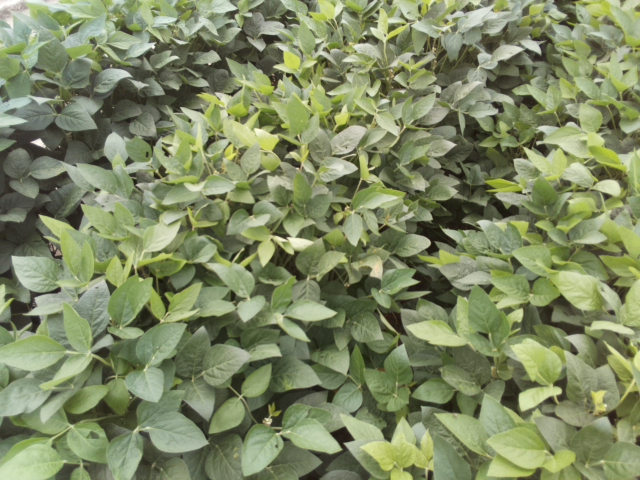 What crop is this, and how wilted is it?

soybean, leaves with no wilting
